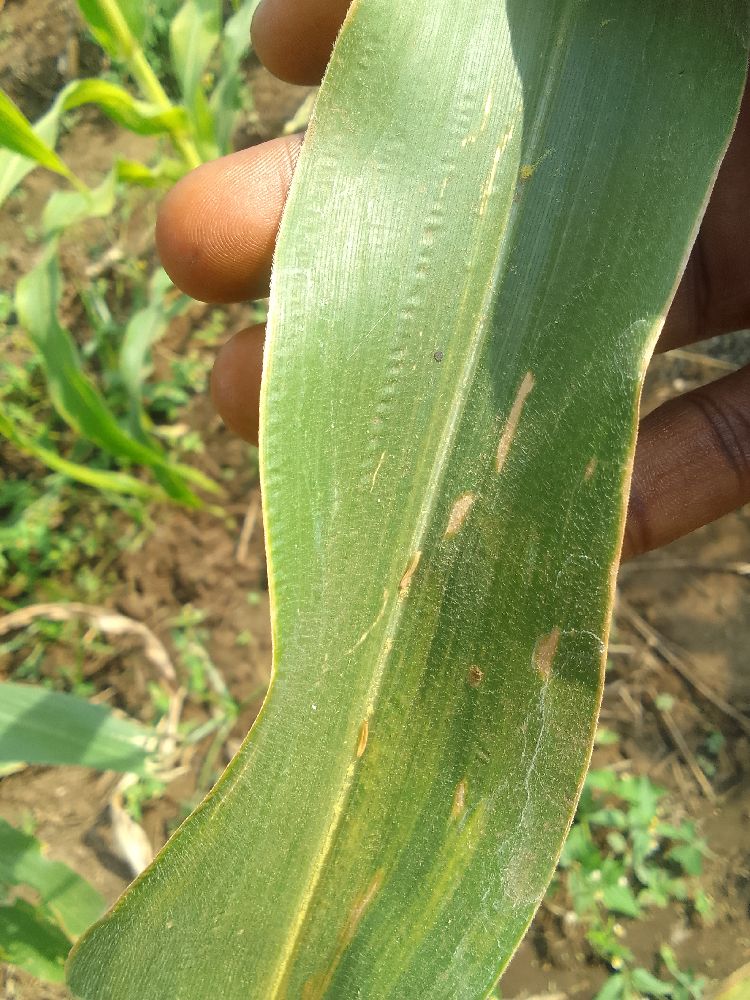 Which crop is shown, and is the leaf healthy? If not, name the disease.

maize, maize lethal necrosis
